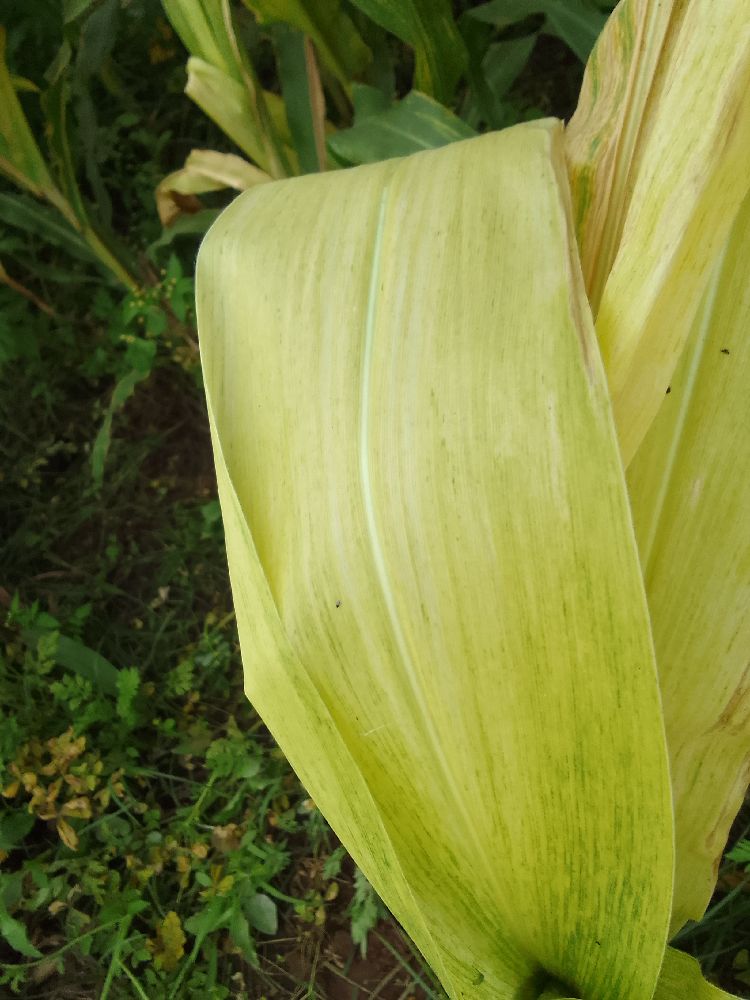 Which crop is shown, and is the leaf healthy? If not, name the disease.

maize, maize lethal necrosis
